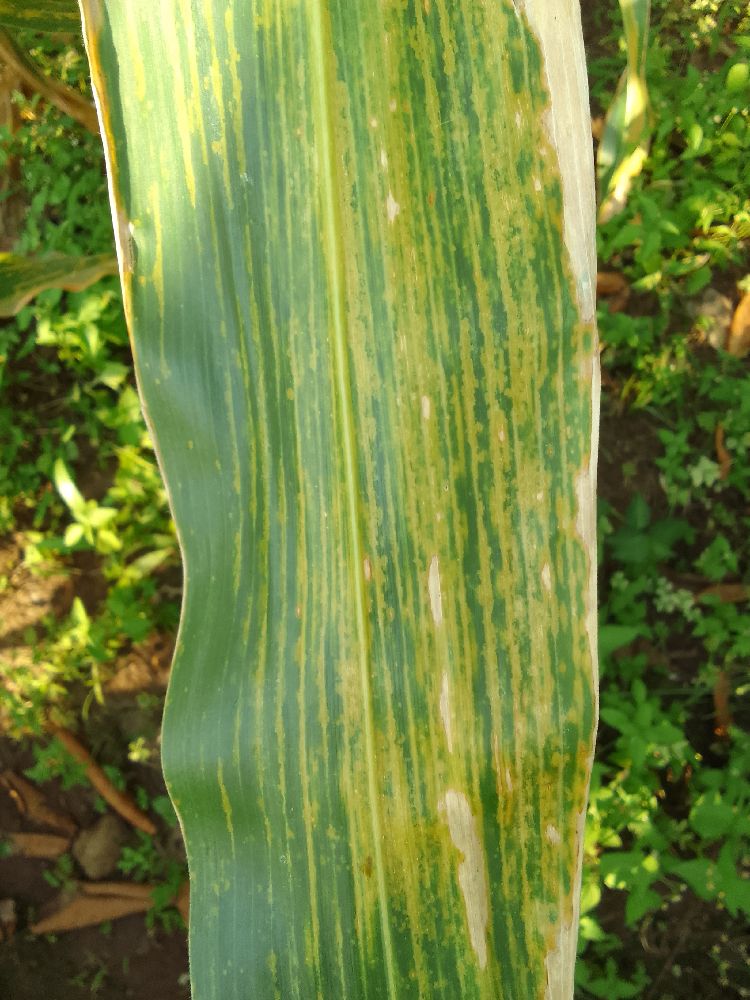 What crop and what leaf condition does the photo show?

maize, maize lethal necrosis
